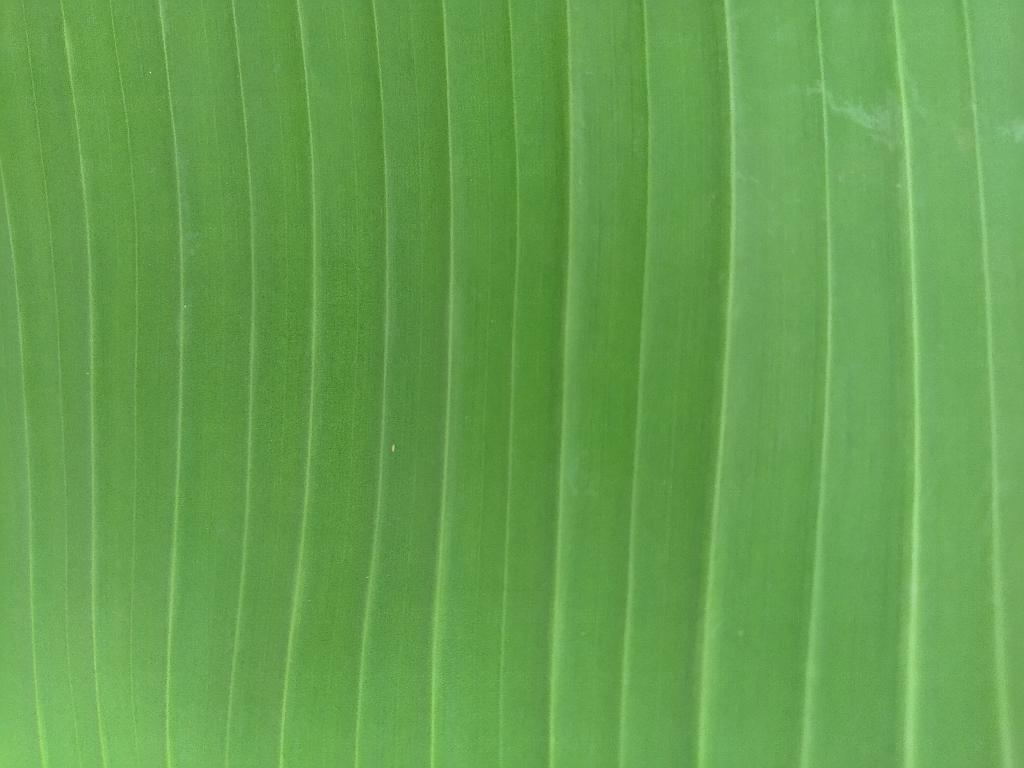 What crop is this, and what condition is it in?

banana, healthy
